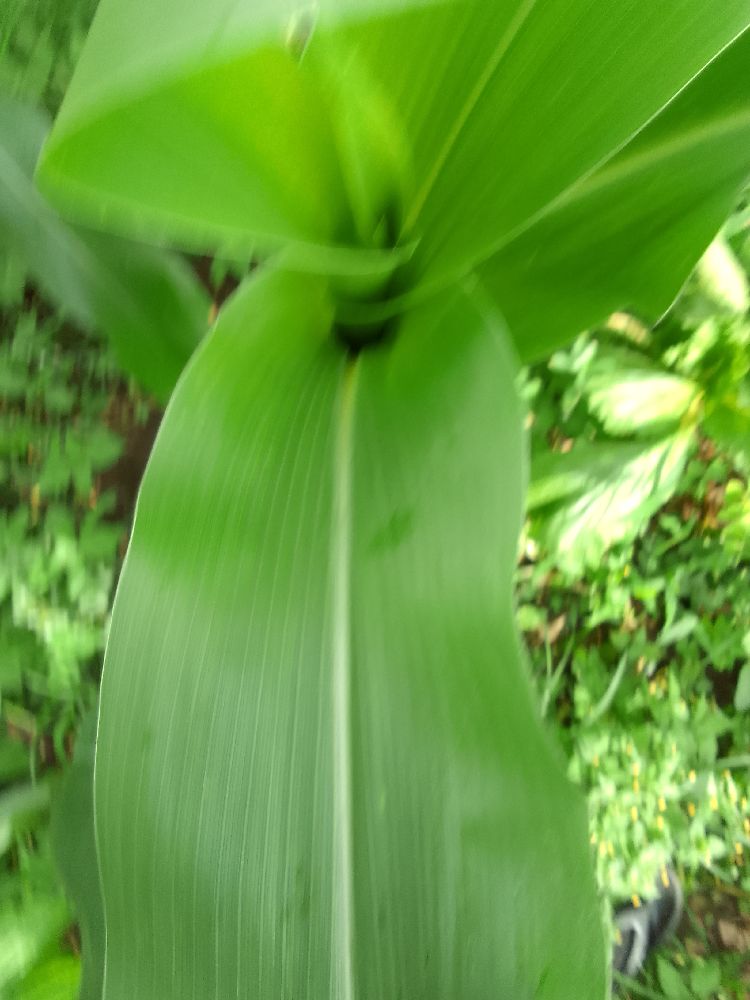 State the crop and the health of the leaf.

maize, healthy
